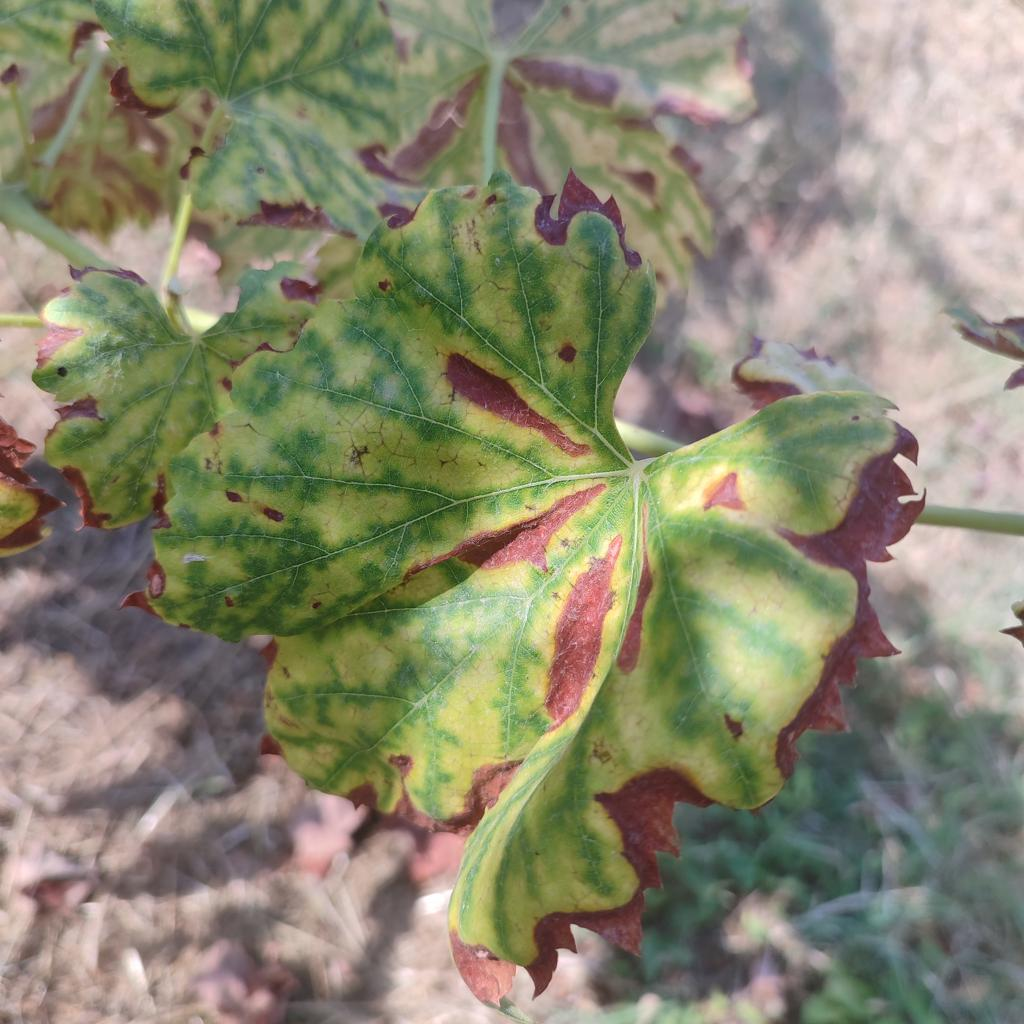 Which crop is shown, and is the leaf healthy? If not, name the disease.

grapevine, esca complex
